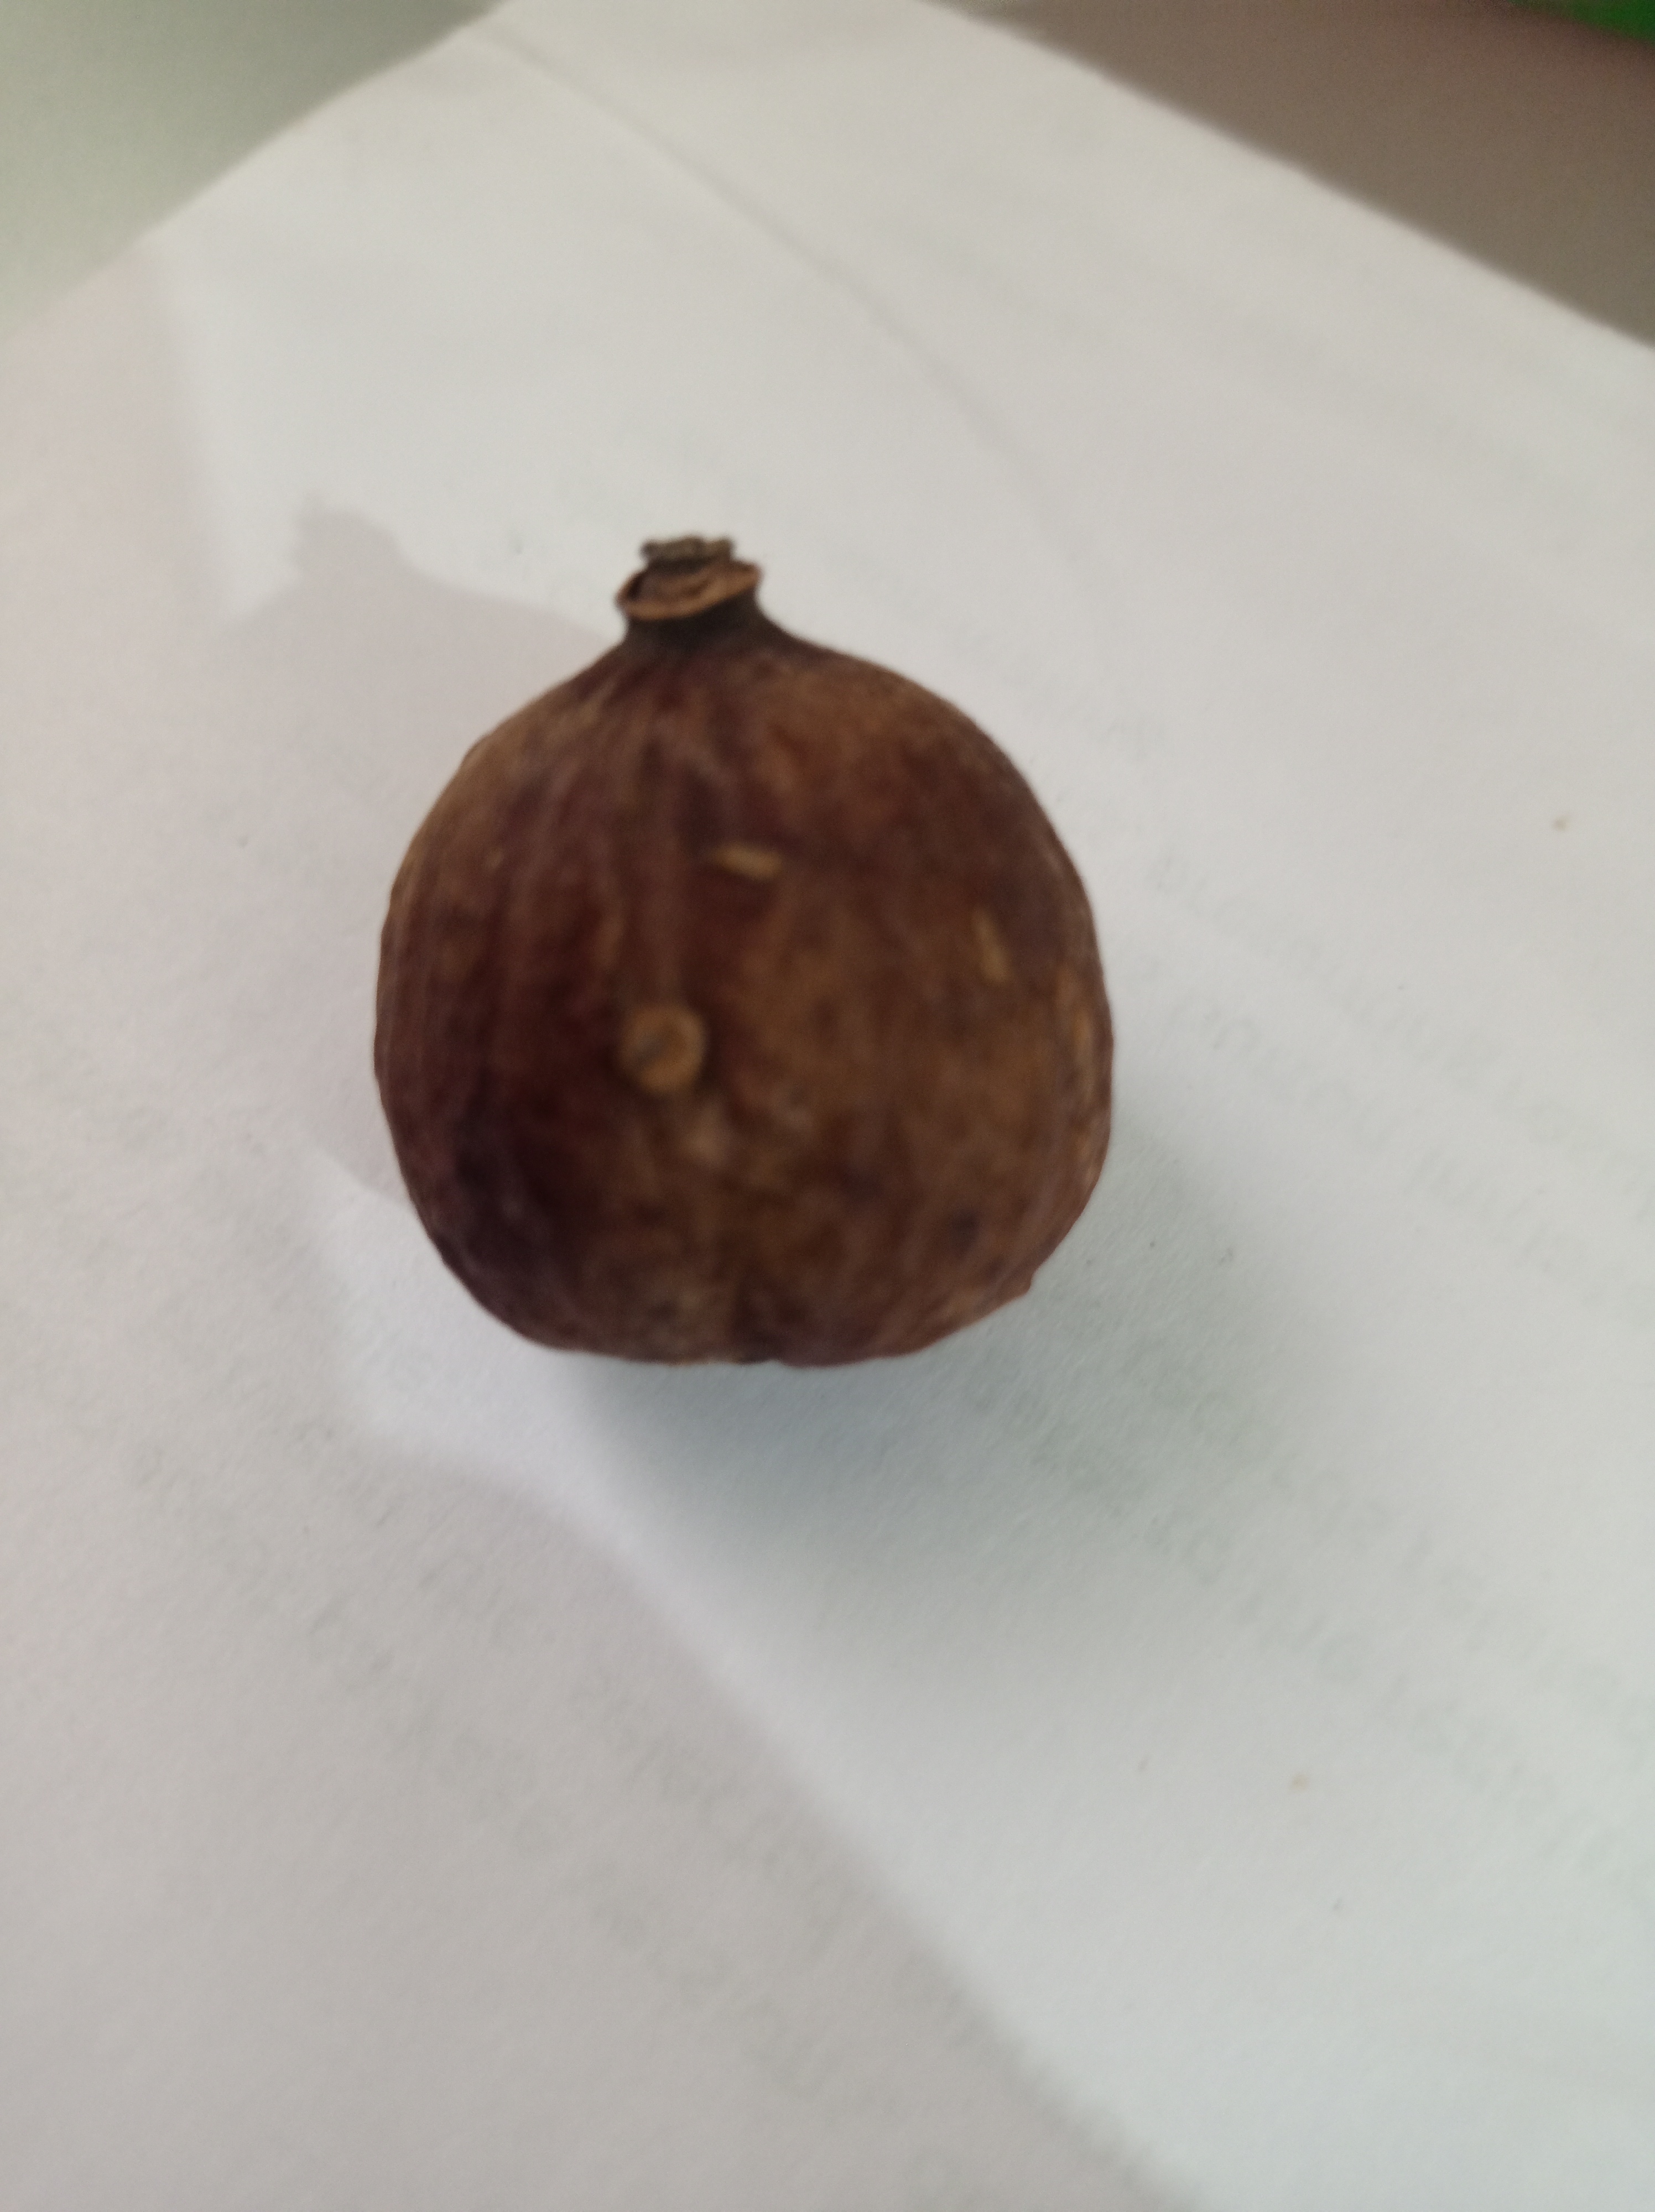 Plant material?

madanphal
